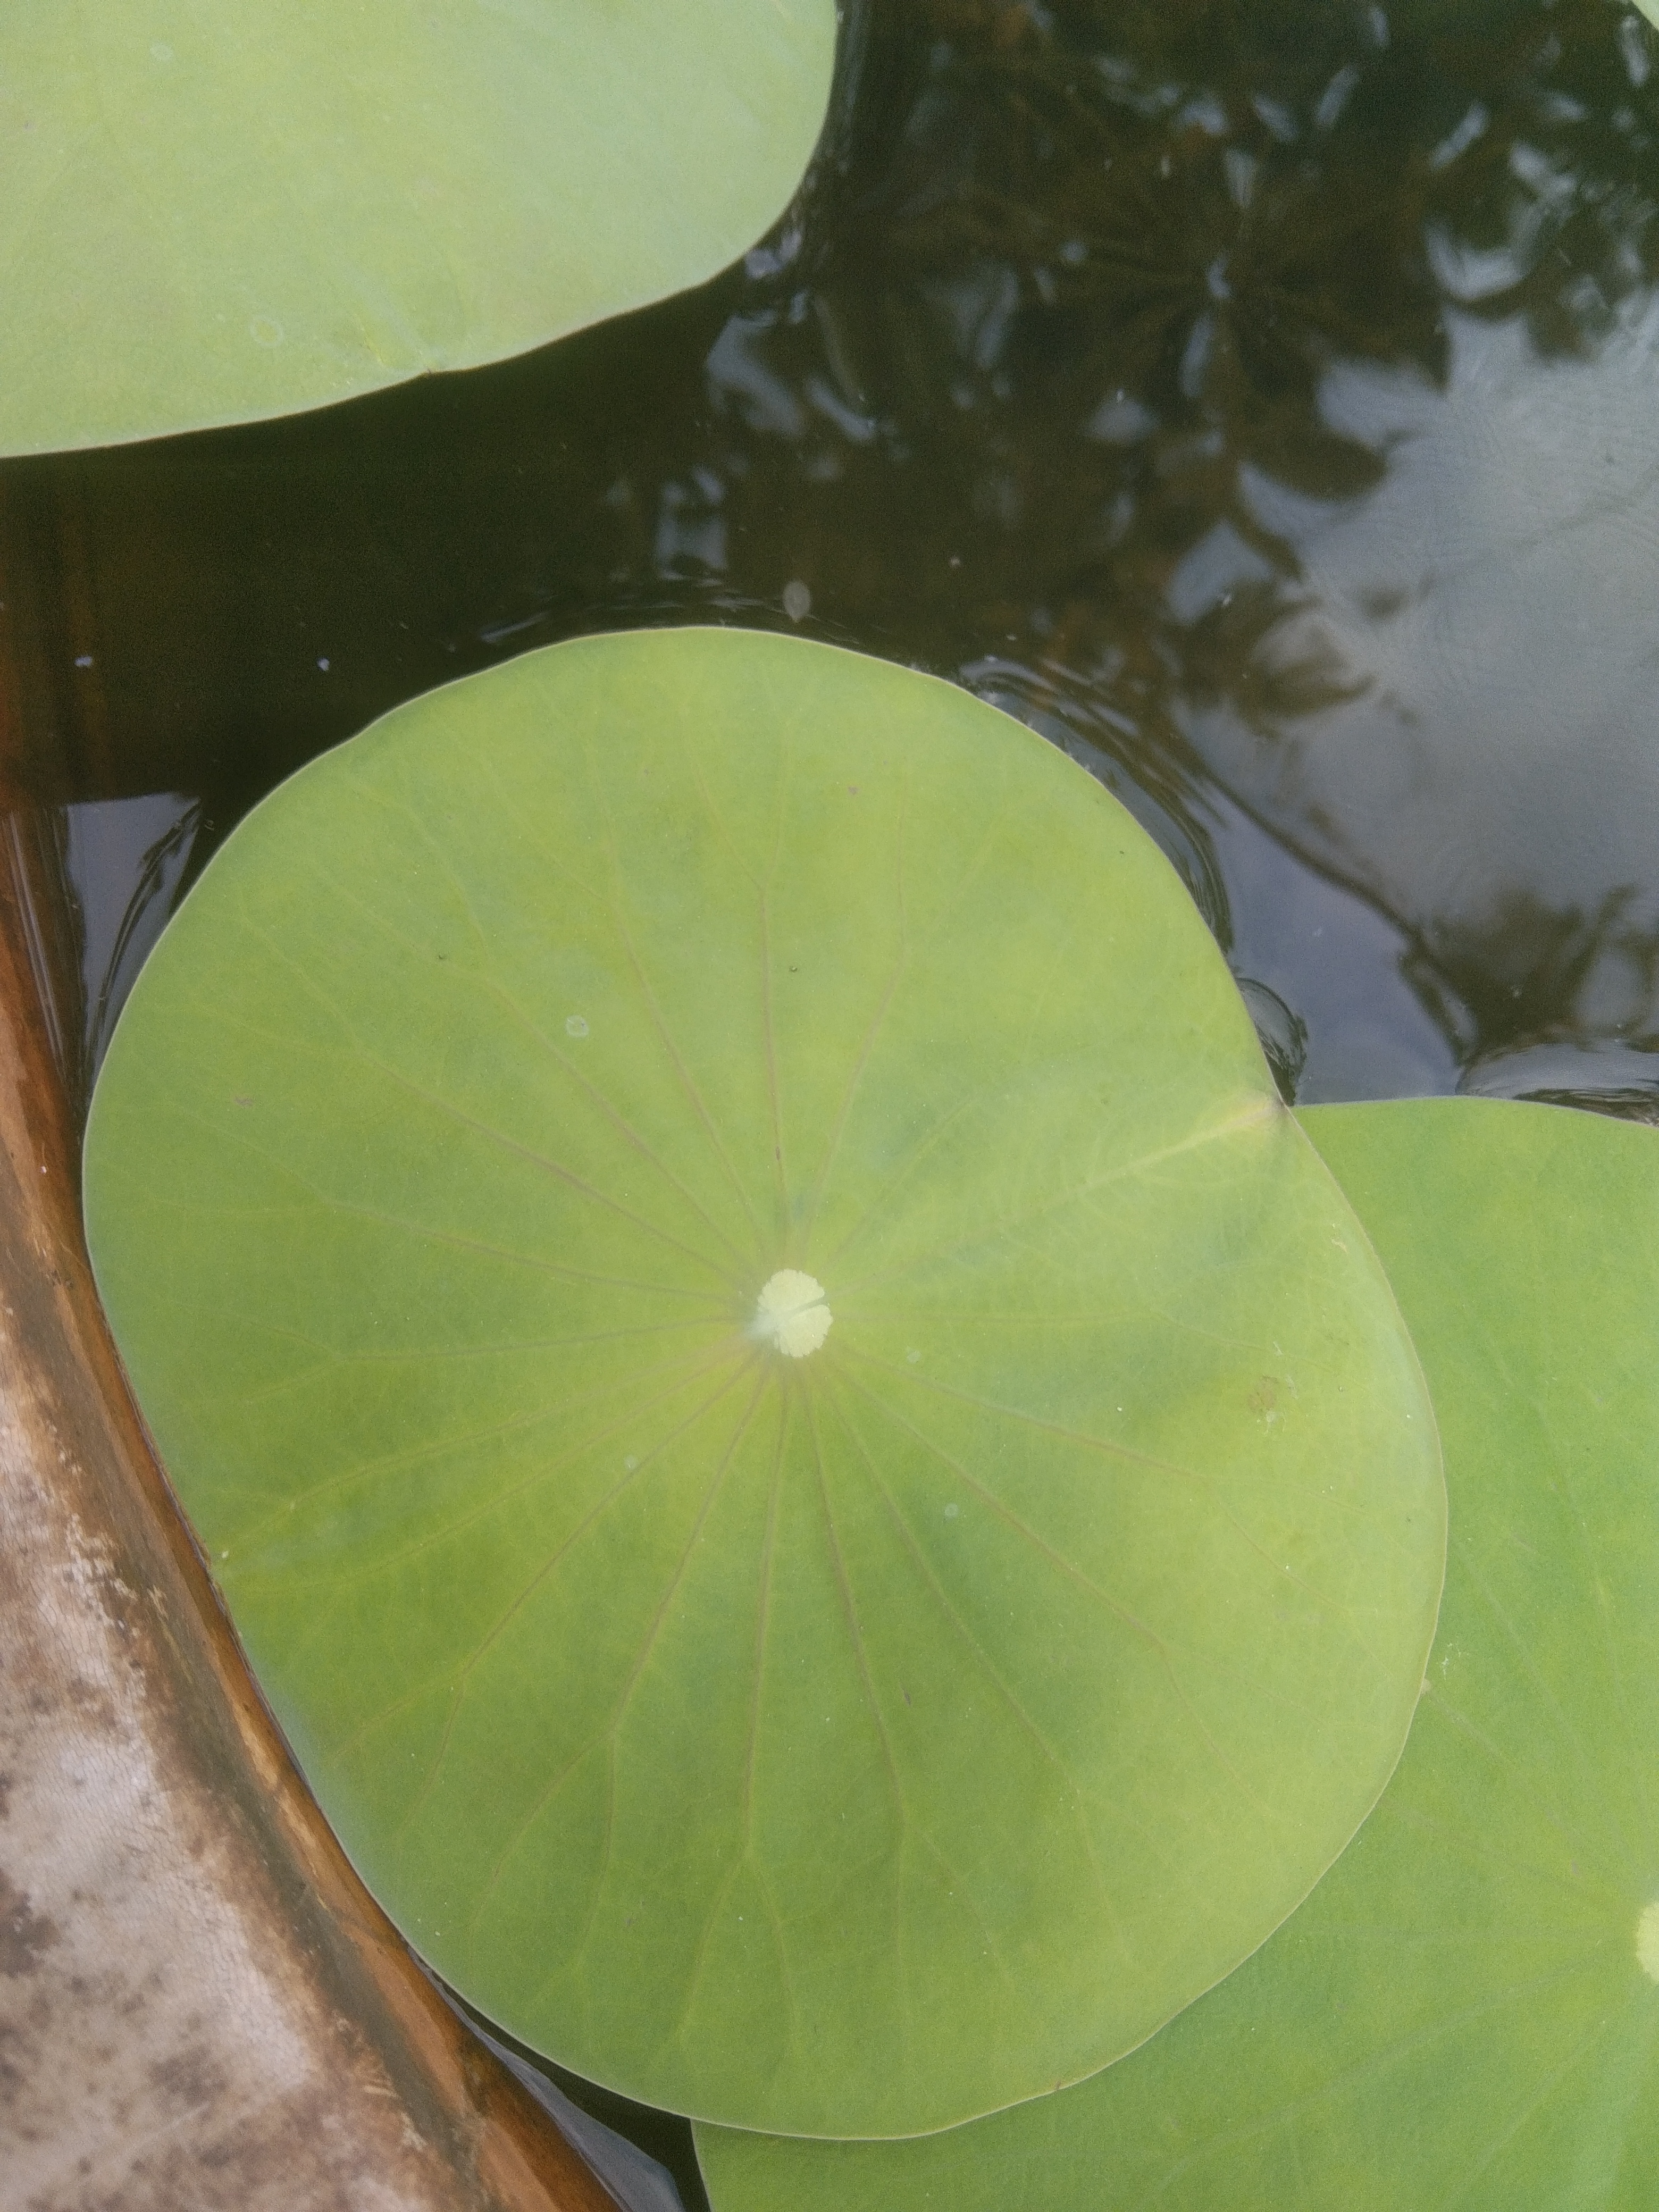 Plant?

lotus
